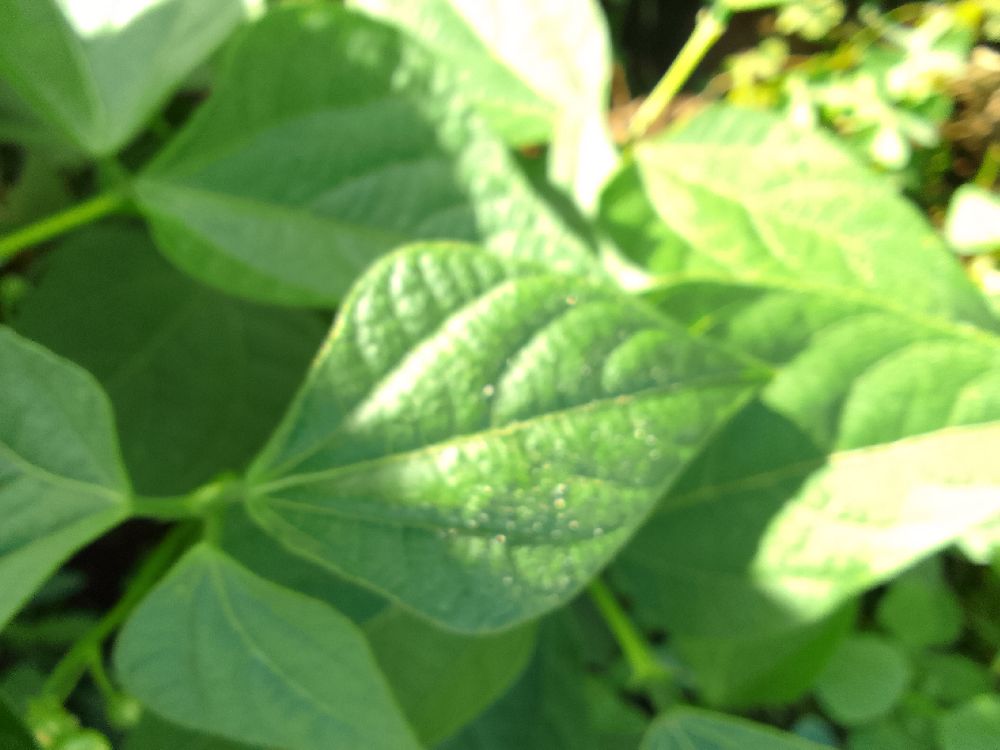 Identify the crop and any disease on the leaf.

common bean, healthy
